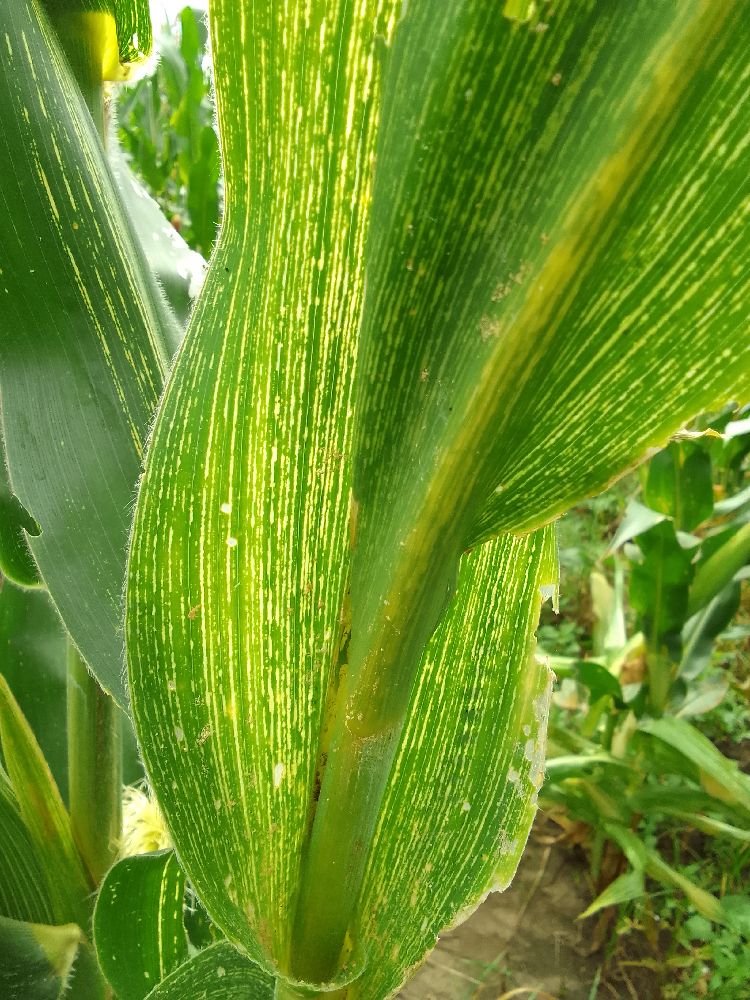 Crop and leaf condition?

maize, maize streak virus
